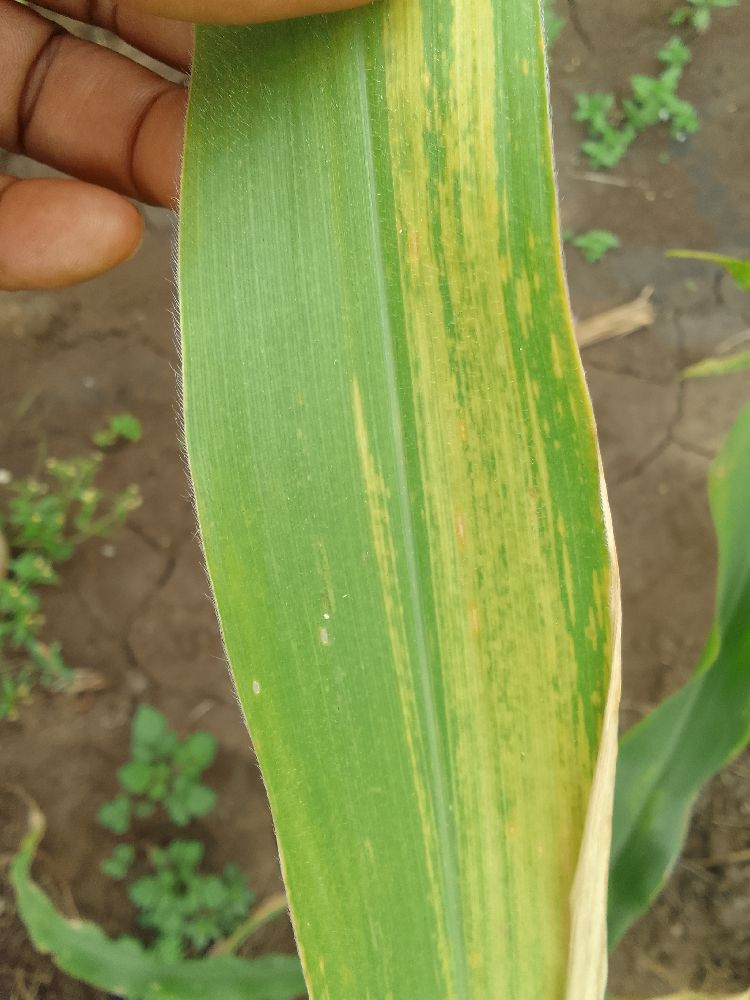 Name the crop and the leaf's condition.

maize, maize lethal necrosis
